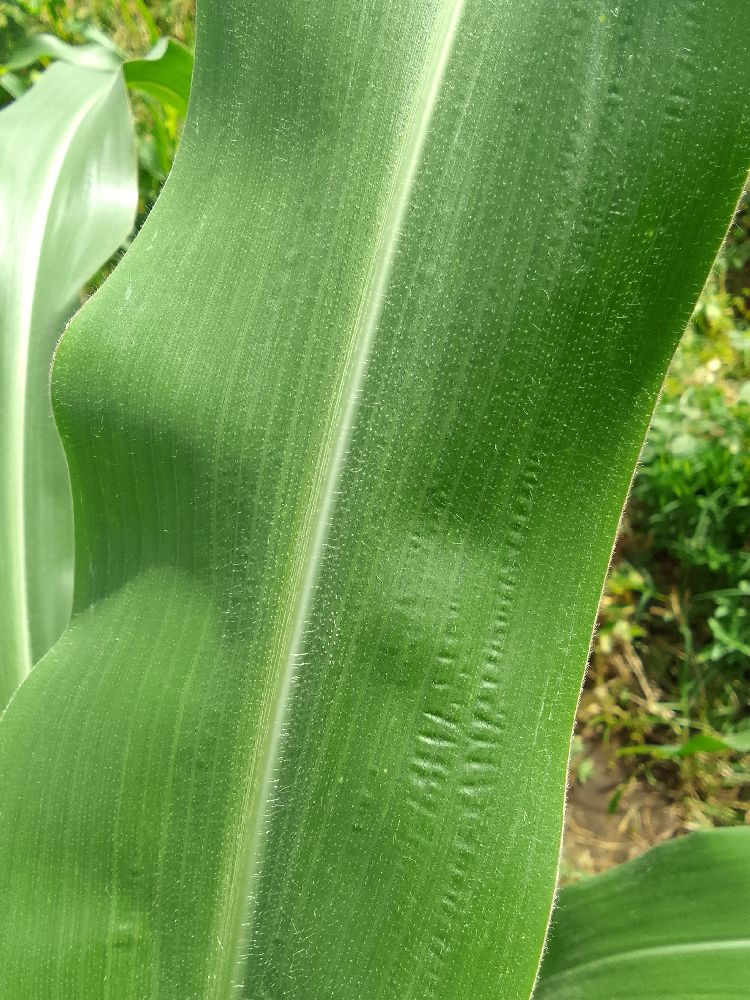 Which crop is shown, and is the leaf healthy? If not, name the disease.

maize, healthy
